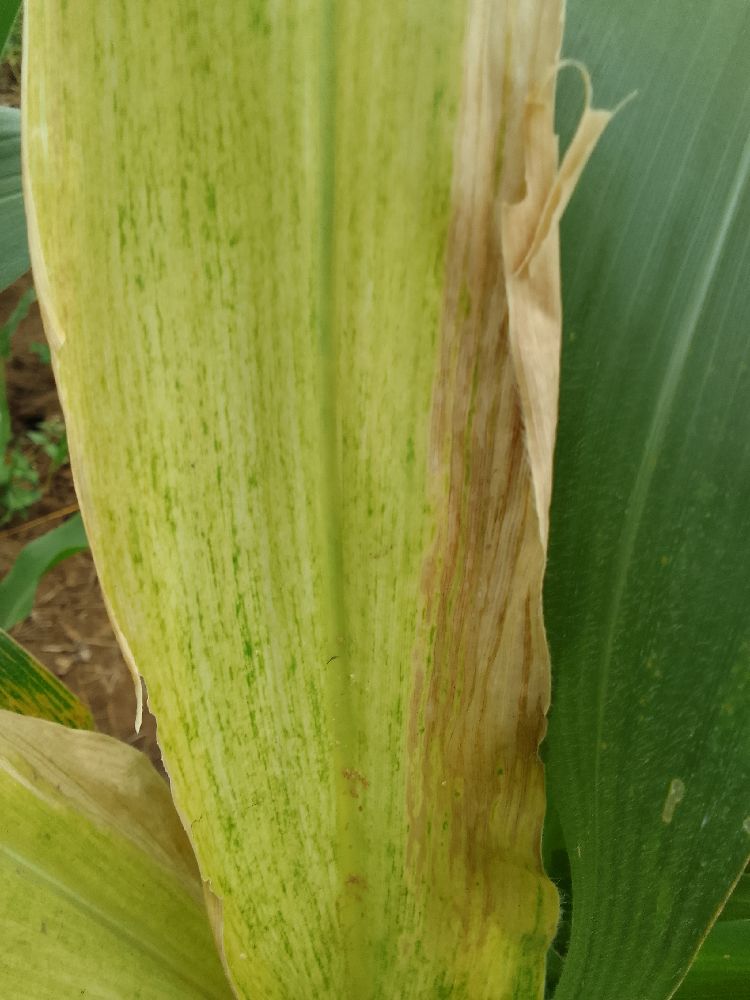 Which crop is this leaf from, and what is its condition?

maize, maize lethal necrosis
